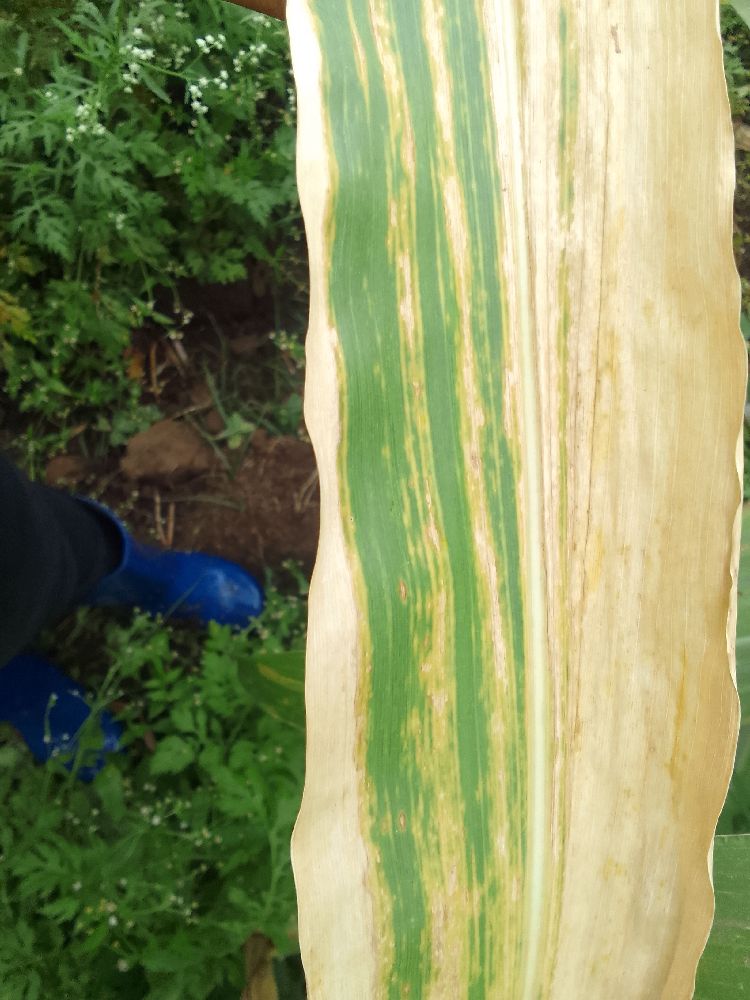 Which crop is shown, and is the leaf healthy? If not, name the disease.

maize, maize lethal necrosis
